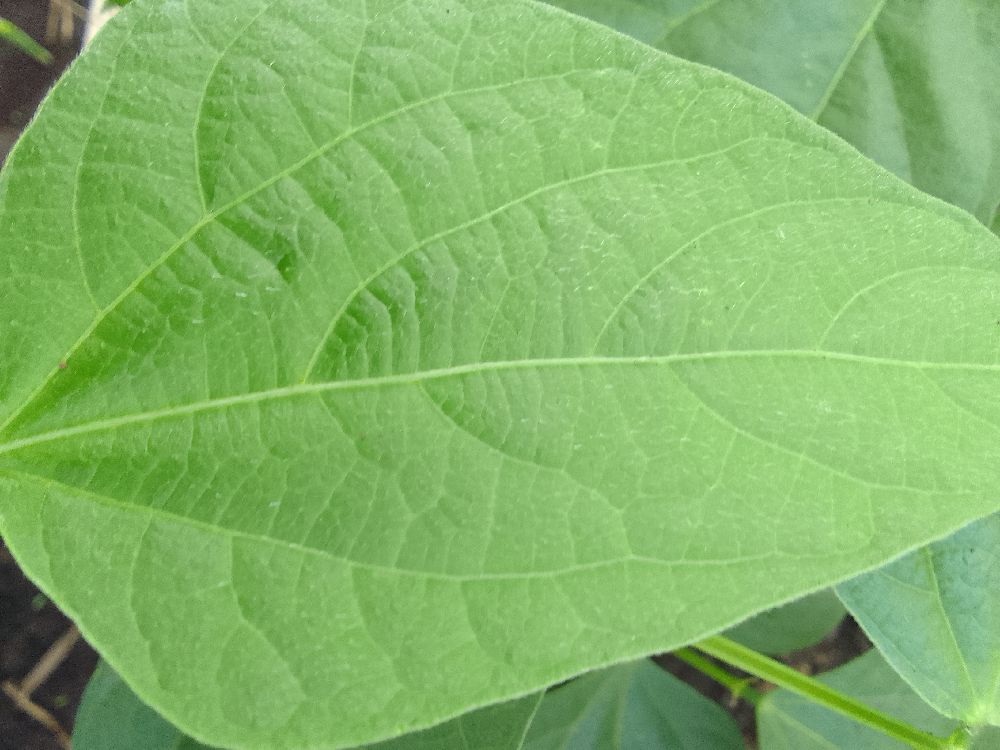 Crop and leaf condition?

common bean, healthy
